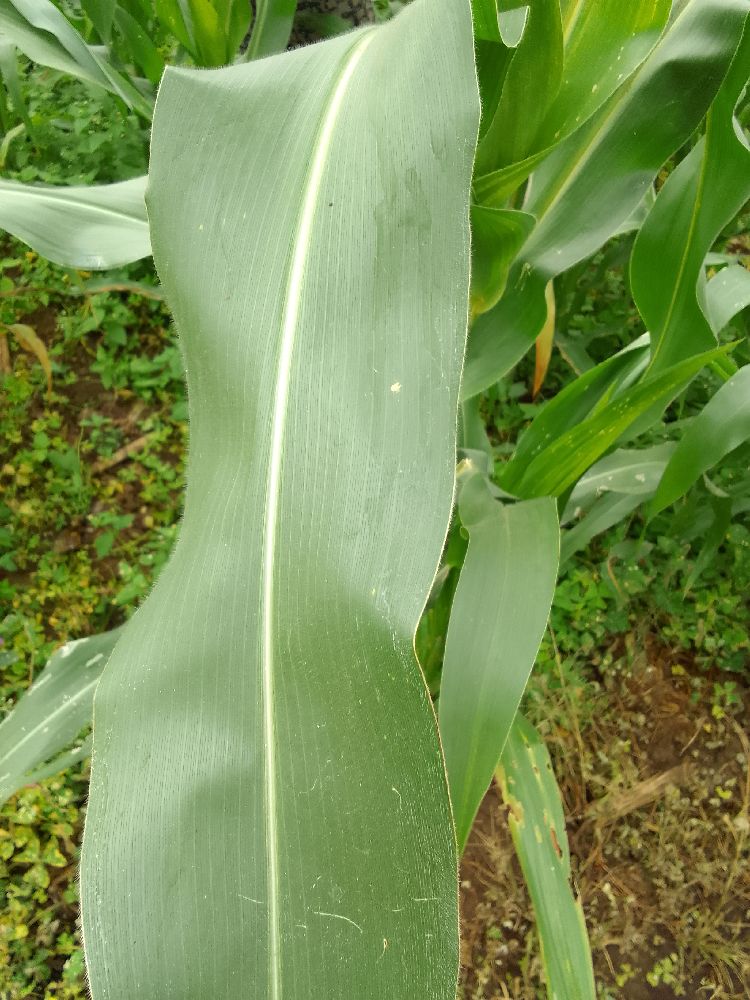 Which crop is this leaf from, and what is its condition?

maize, healthy
